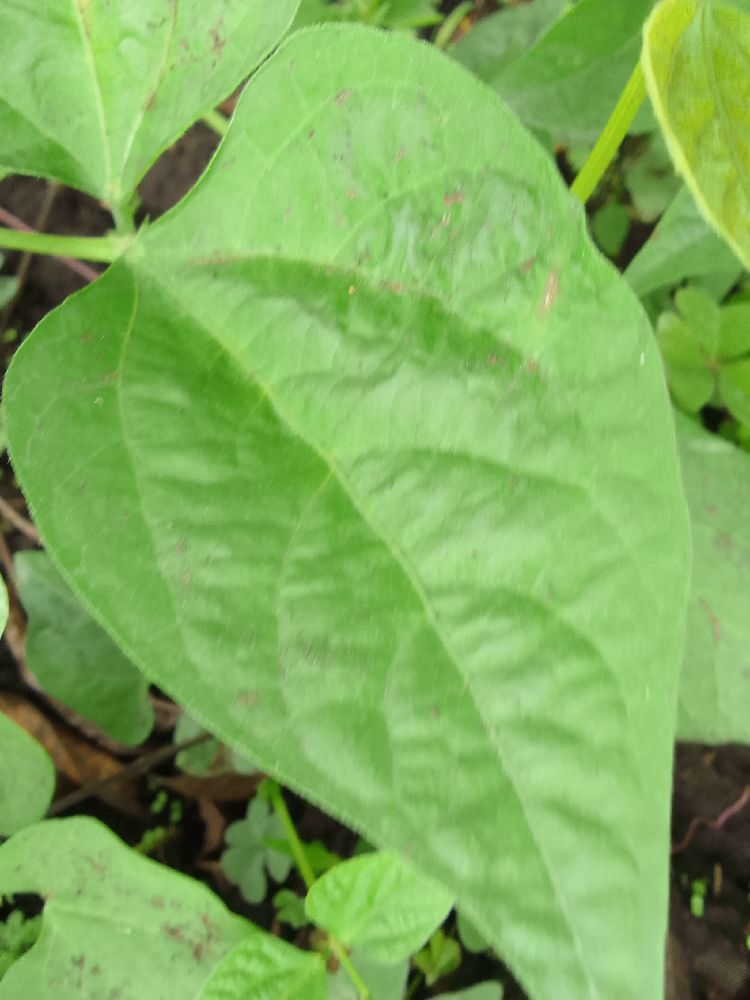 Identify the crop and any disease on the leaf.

common bean, healthy
